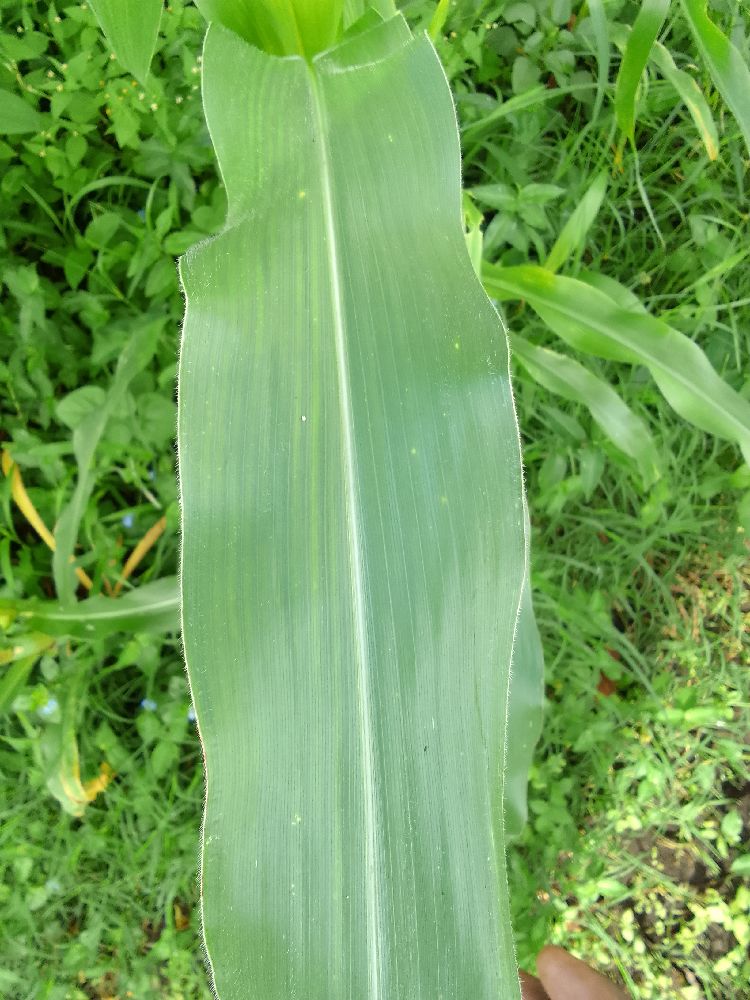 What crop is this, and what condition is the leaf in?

maize, healthy
